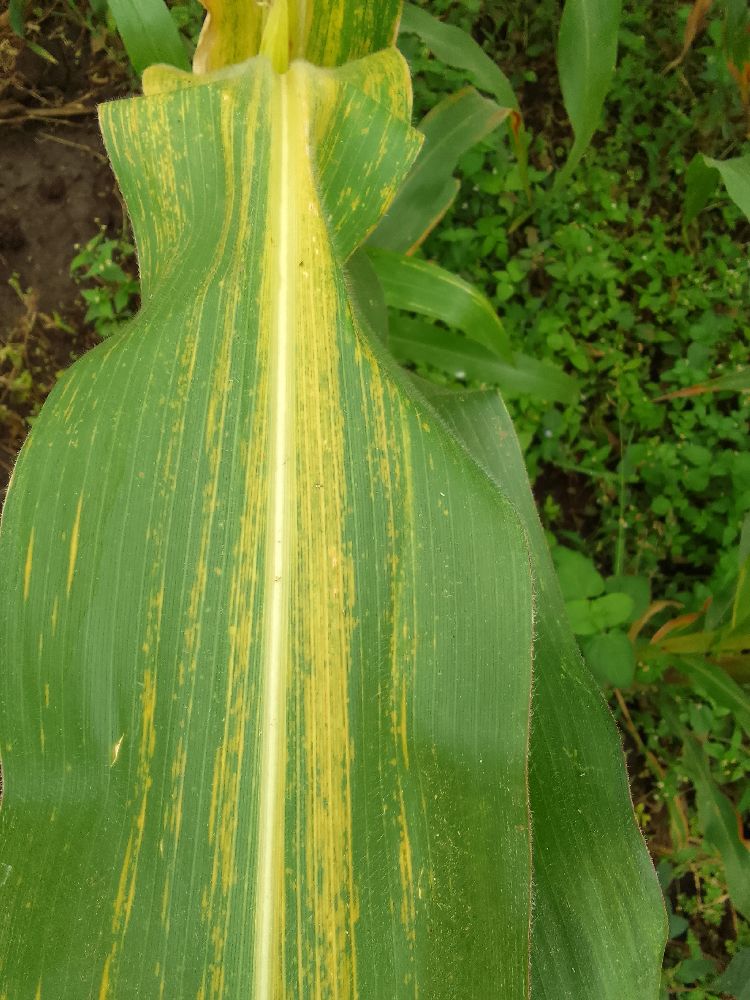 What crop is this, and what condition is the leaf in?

maize, maize lethal necrosis
